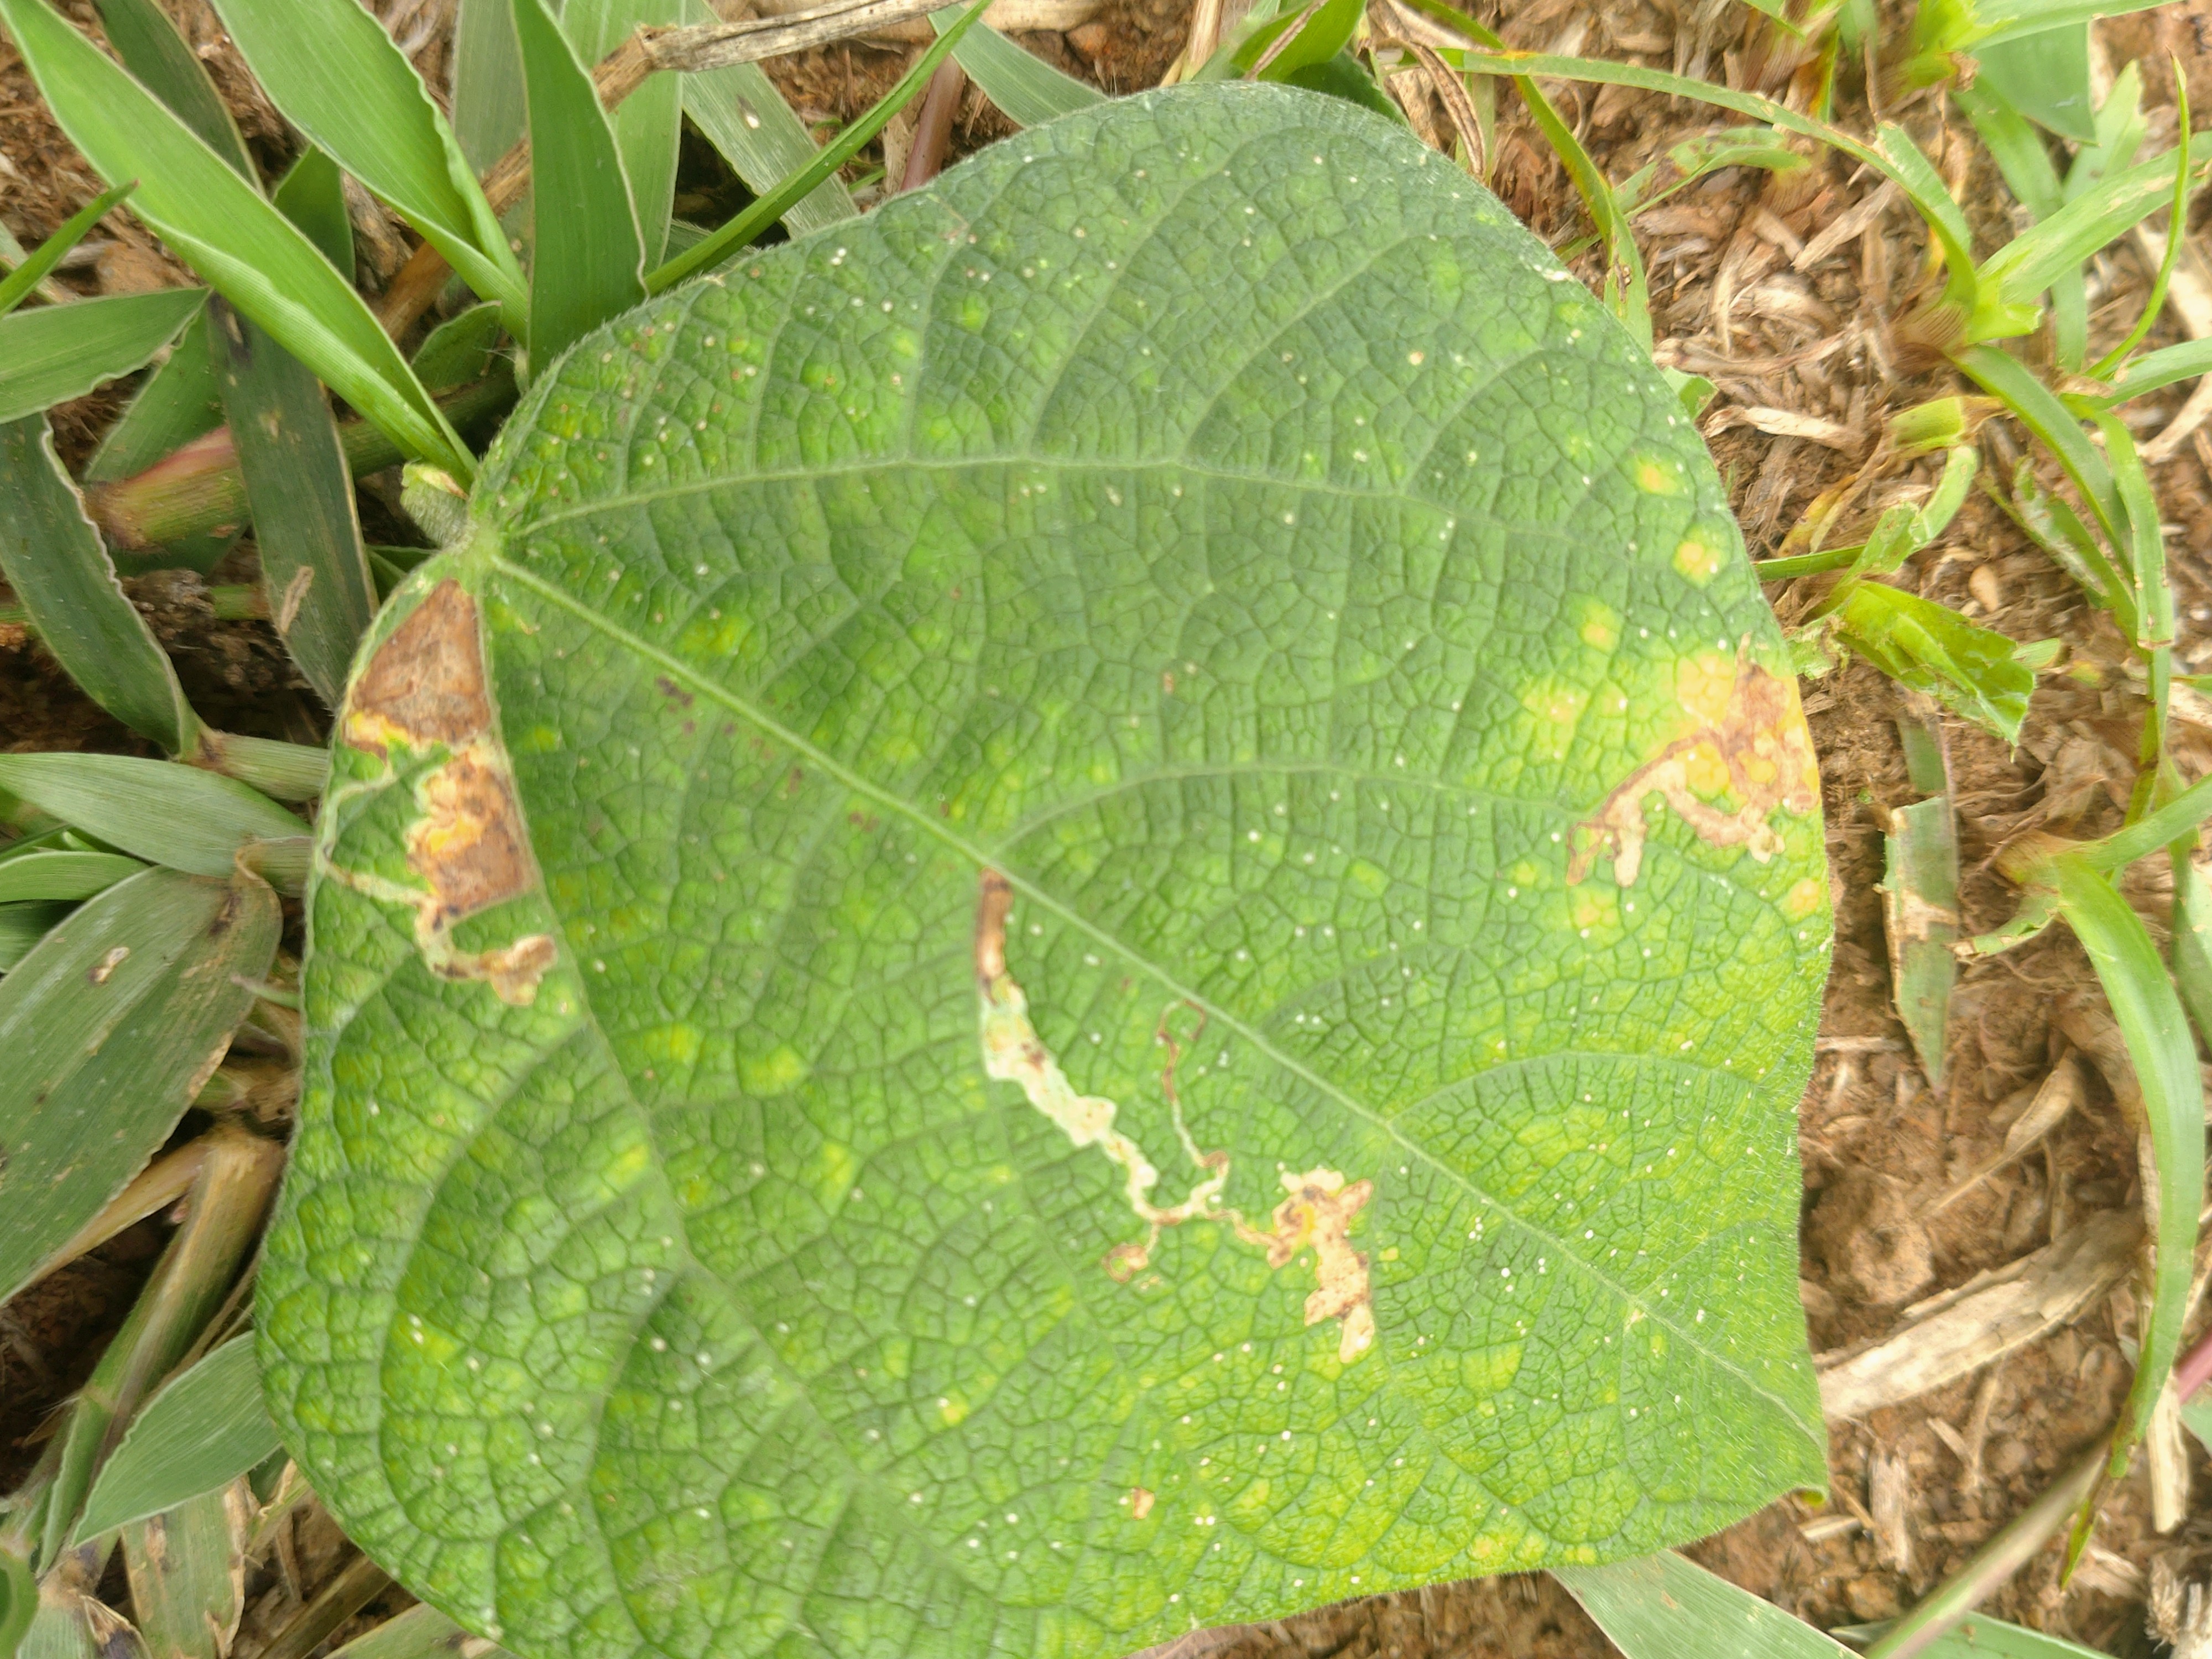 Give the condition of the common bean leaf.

rust
